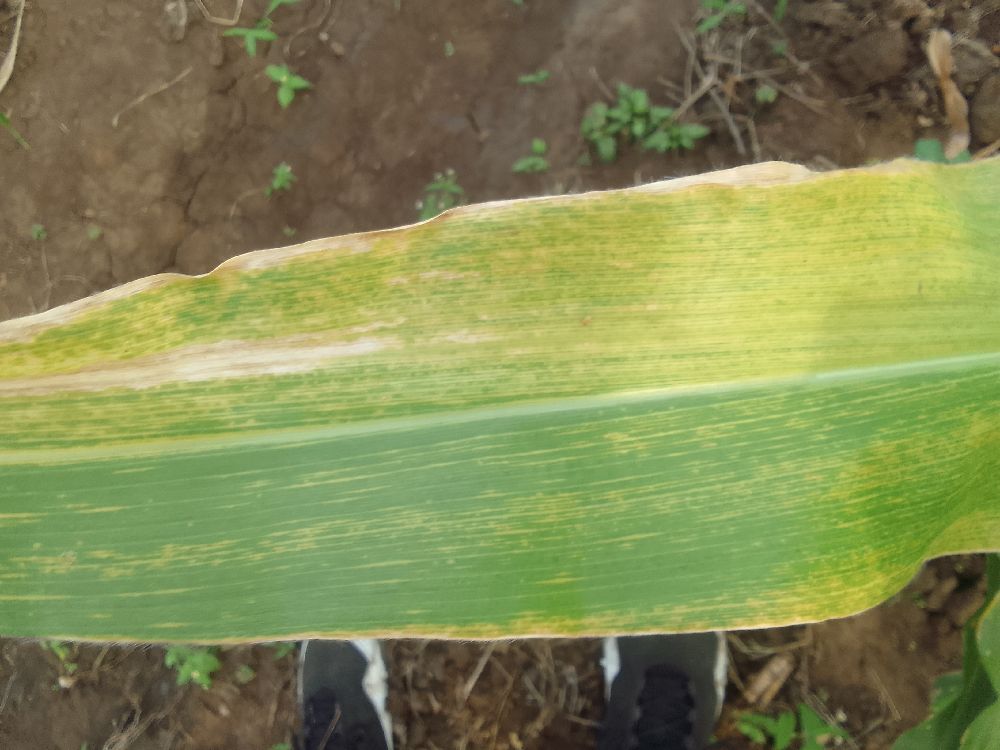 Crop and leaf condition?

maize, maize lethal necrosis
